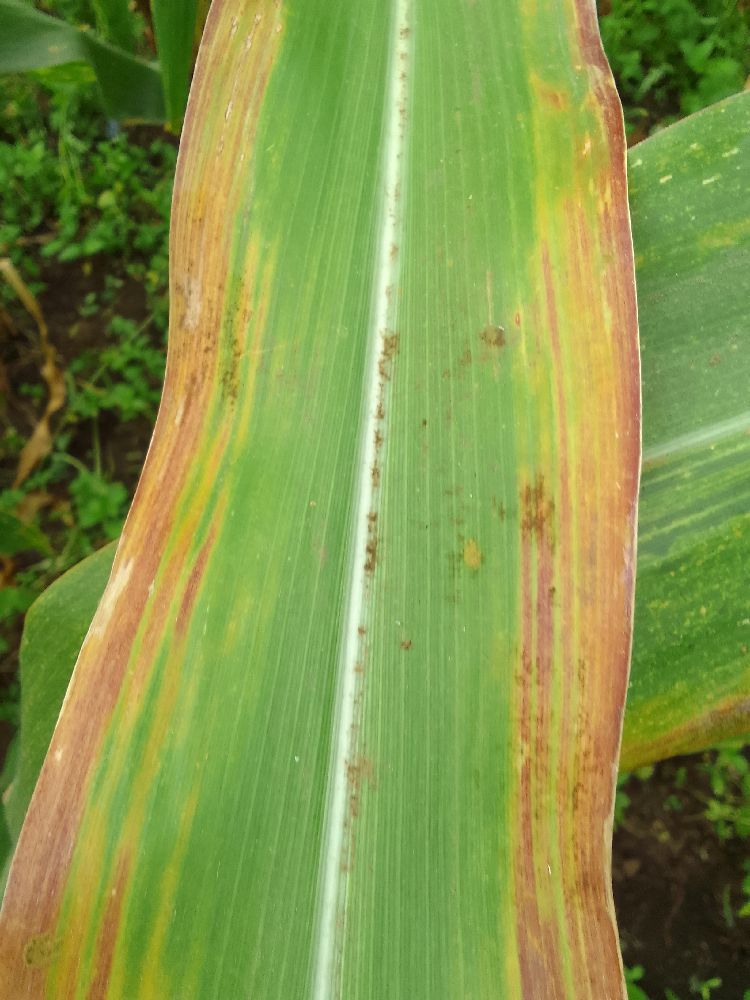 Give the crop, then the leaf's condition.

maize, maize lethal necrosis
